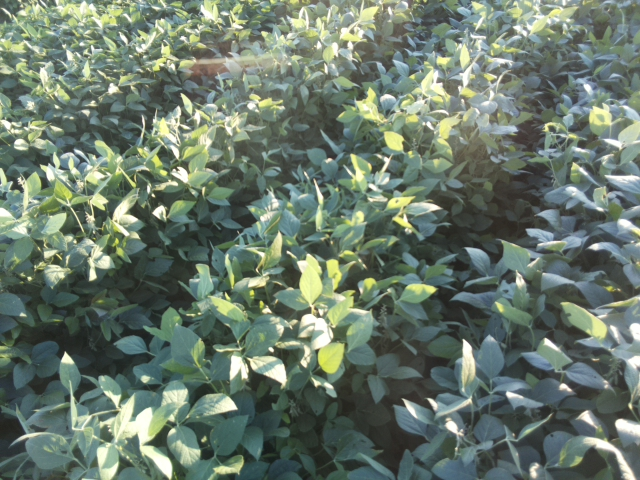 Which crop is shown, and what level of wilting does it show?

soybean, leaflets folding inward at secondary pulvinus with no turgor loss in leaflets or petioles
